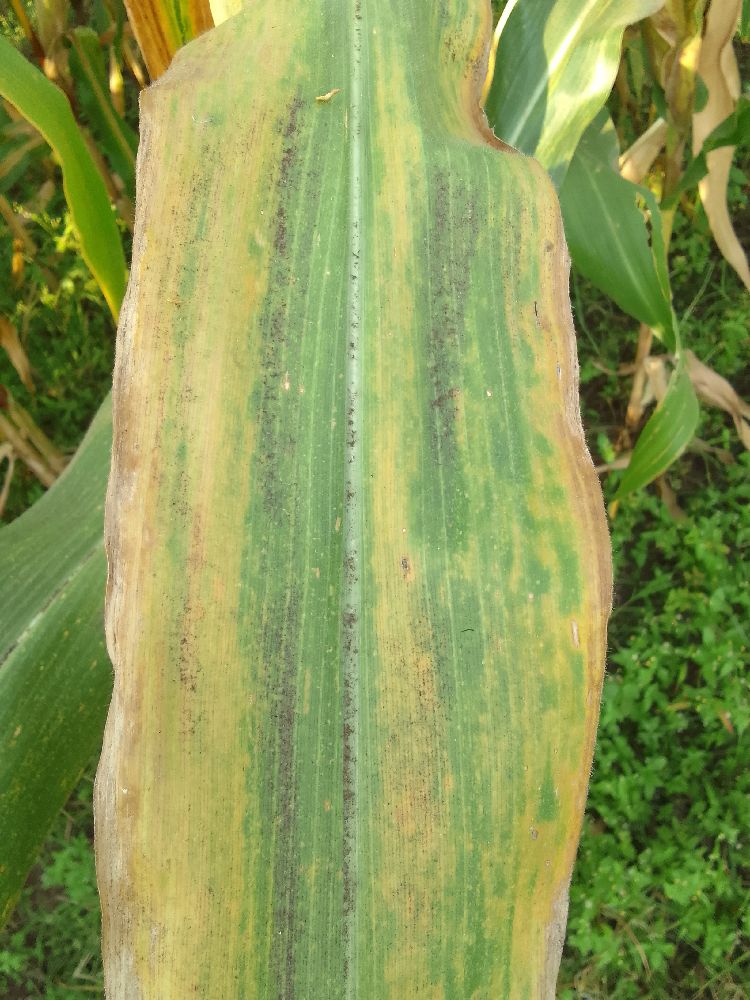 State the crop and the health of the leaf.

maize, maize lethal necrosis
